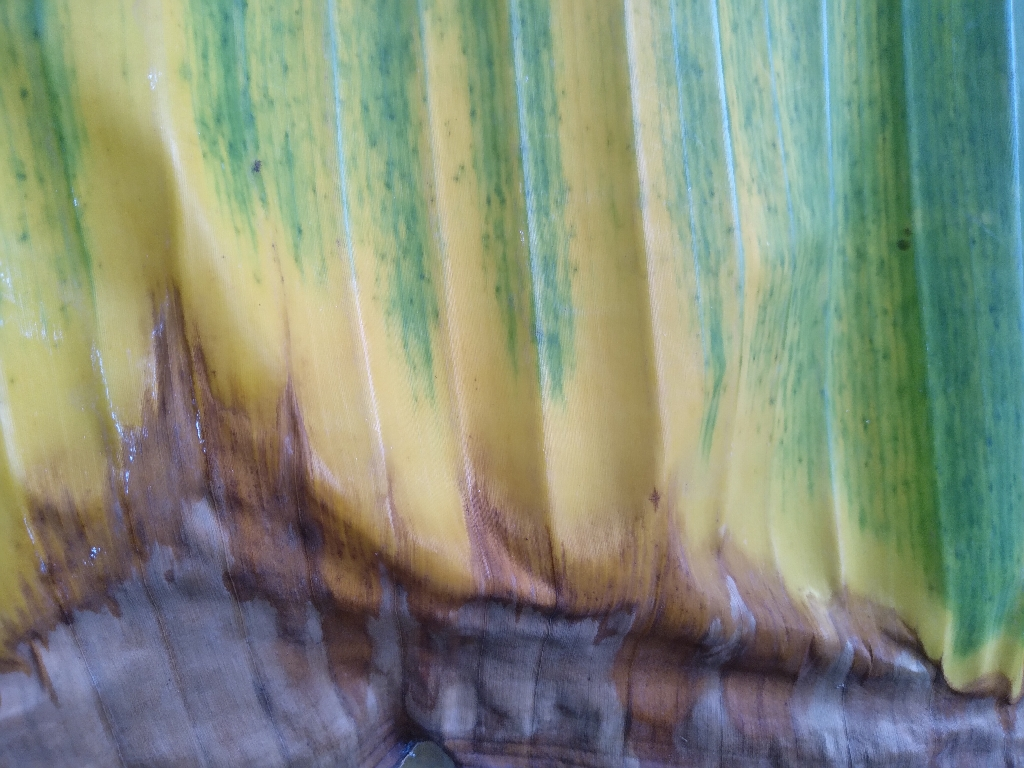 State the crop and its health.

banana, fusarium wilt race 1
